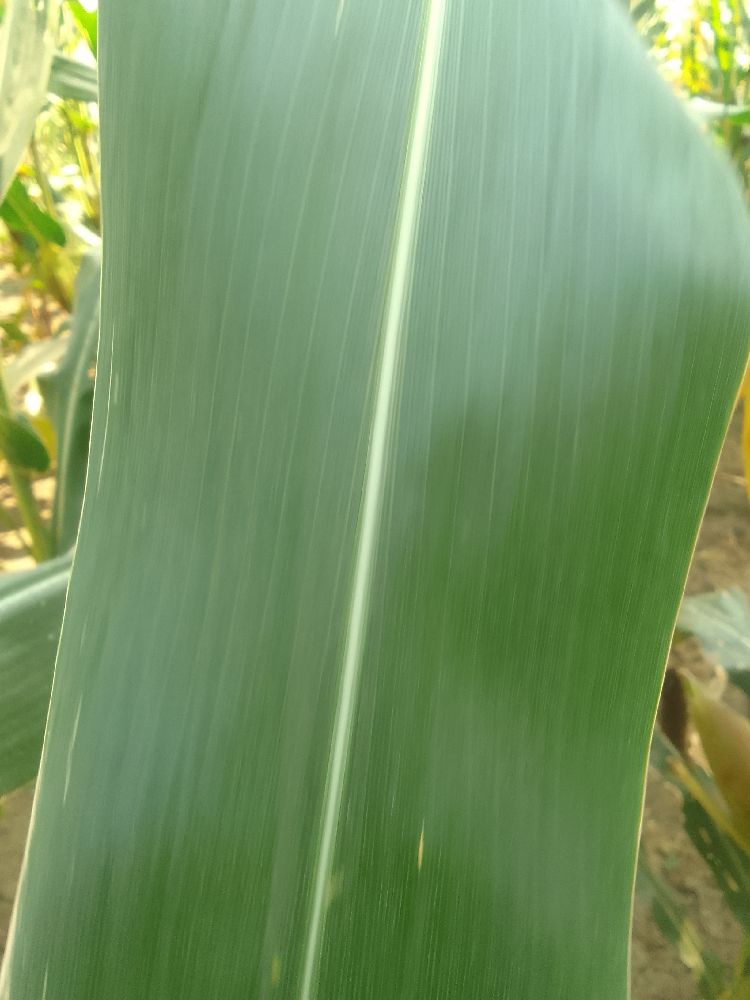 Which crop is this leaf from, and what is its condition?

maize, healthy
